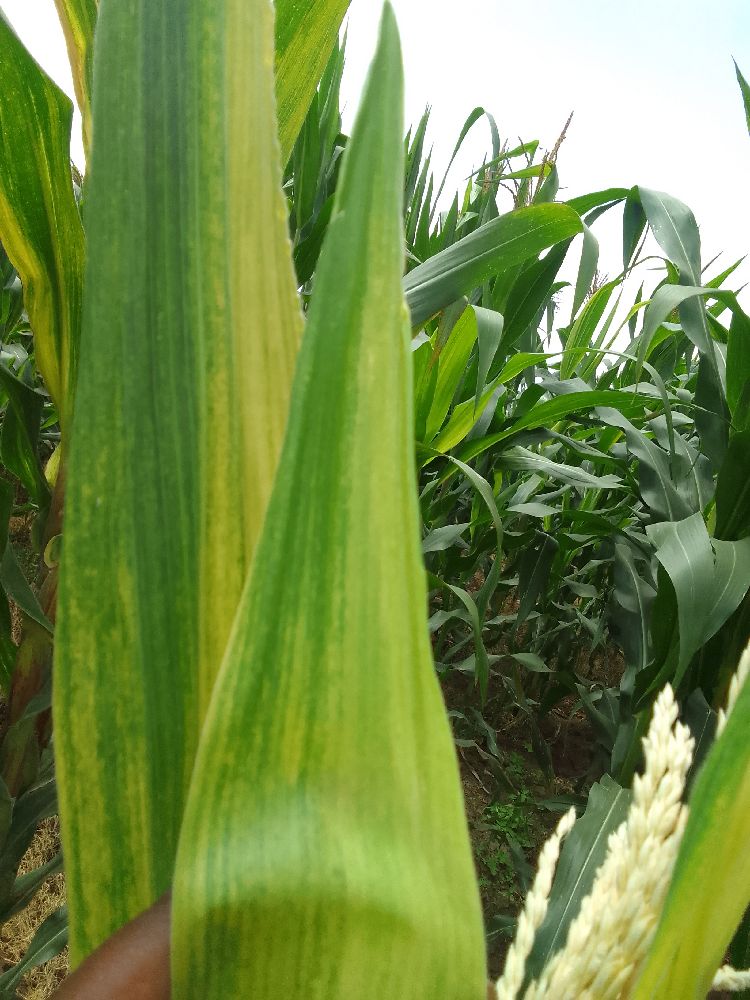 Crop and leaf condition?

maize, maize lethal necrosis
